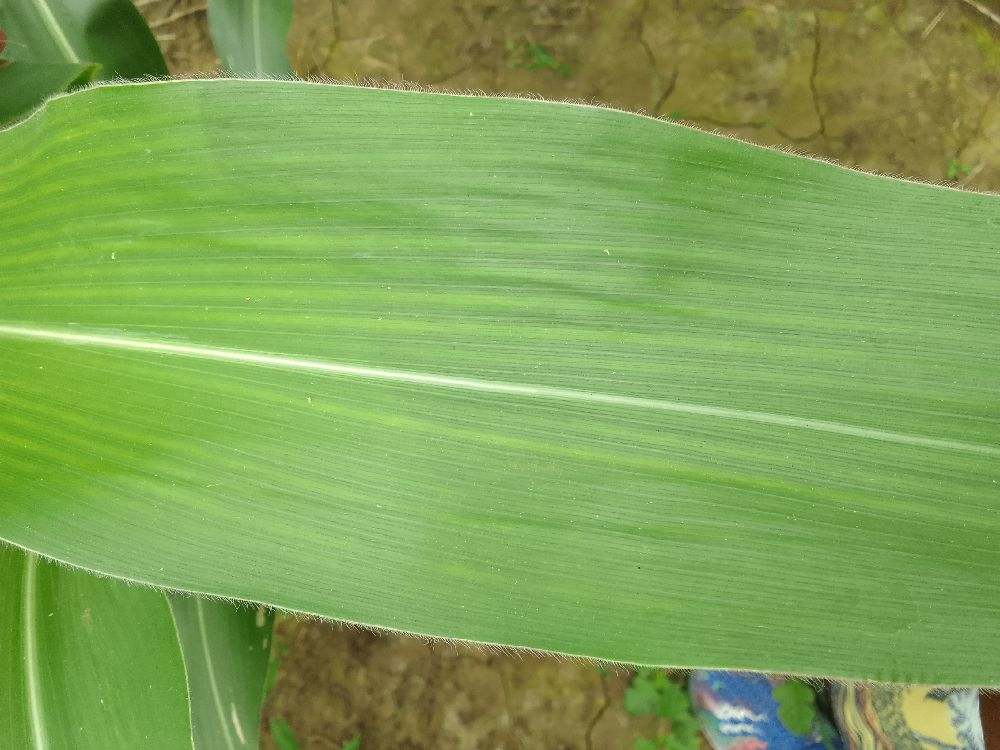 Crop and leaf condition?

maize, healthy
